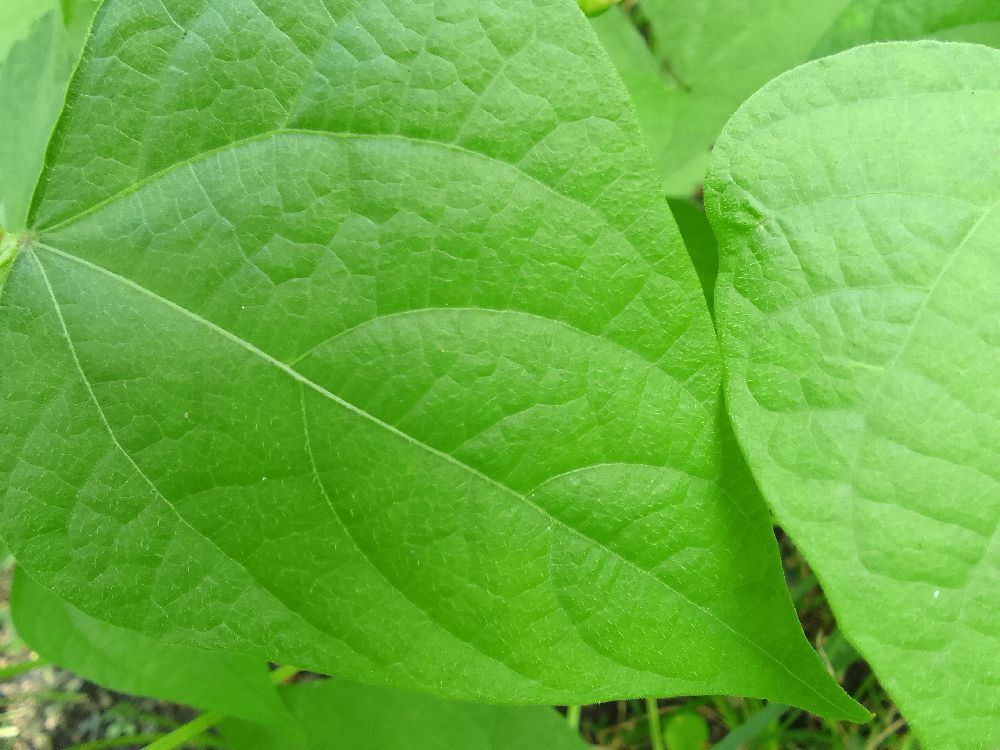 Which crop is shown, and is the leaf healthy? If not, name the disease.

common bean, healthy
